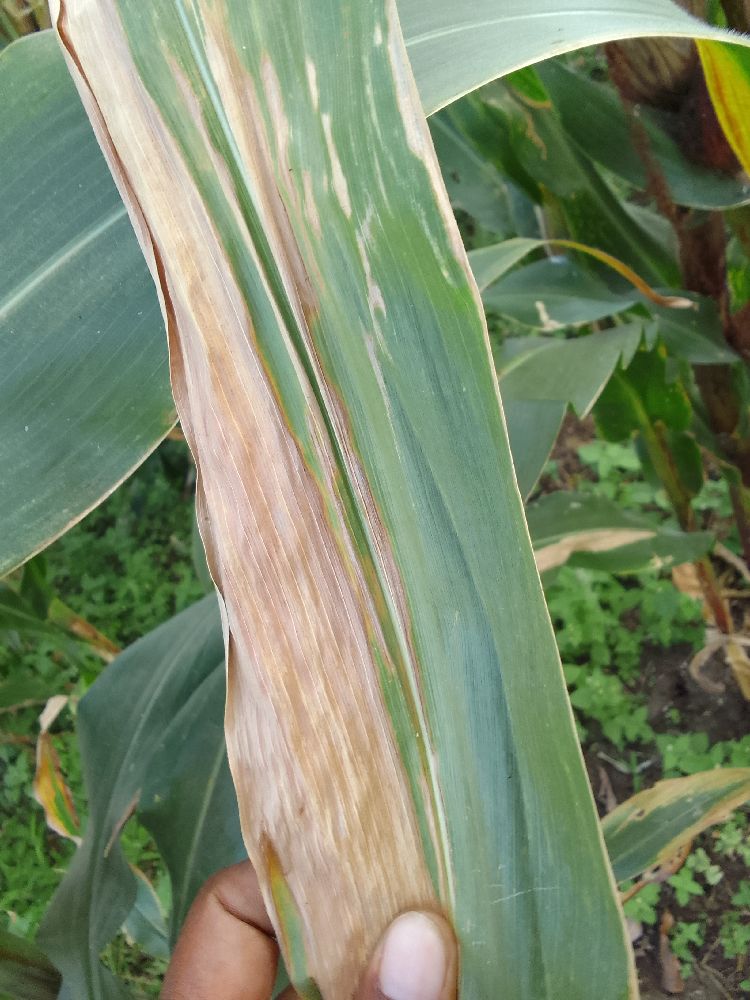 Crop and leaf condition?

maize, maize lethal necrosis
